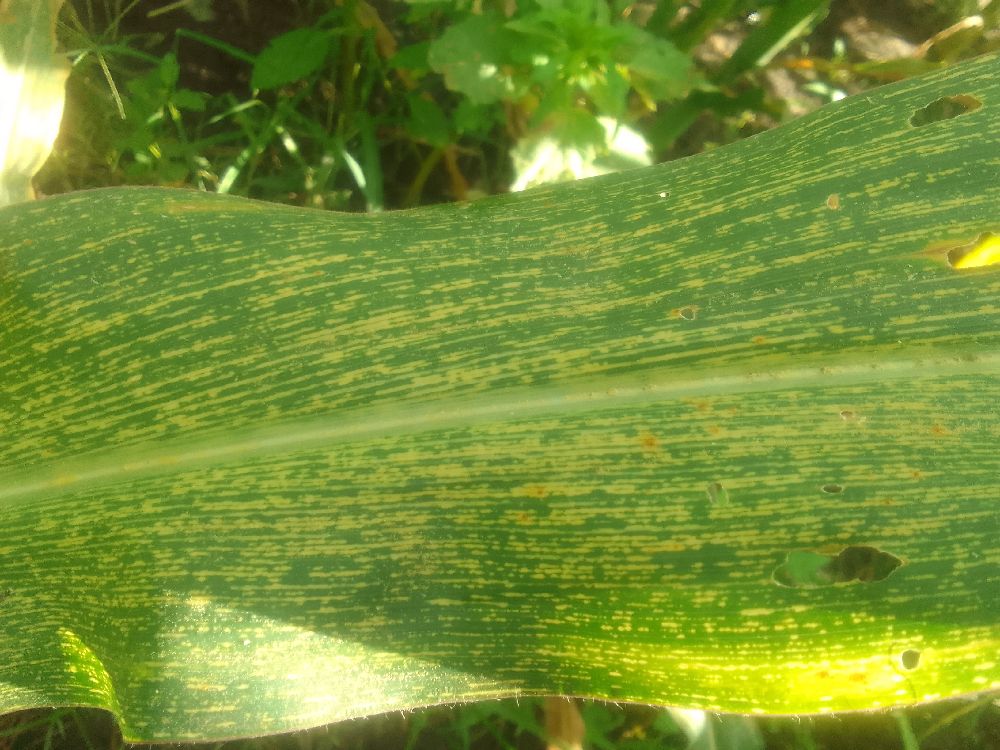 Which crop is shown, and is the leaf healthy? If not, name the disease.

maize, maize streak virus
